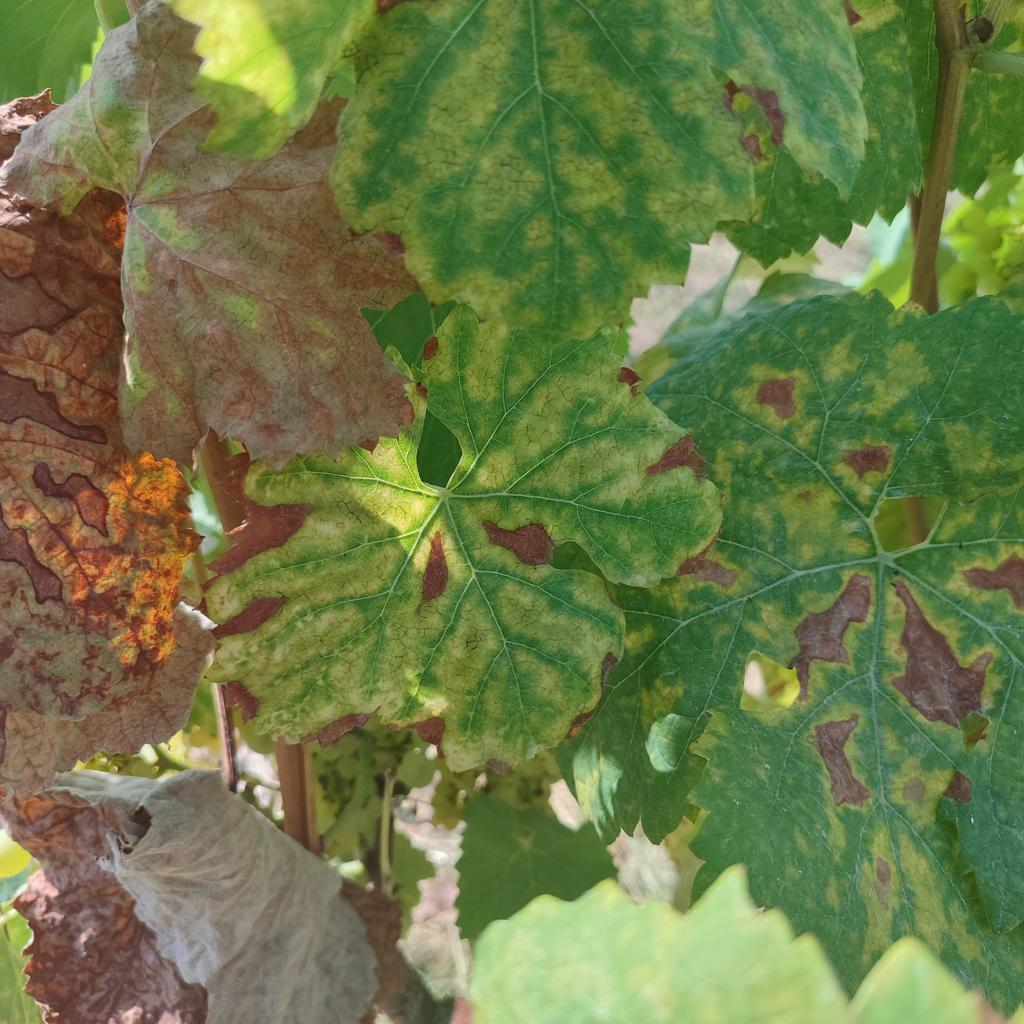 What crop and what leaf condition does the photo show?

grapevine, esca complex
